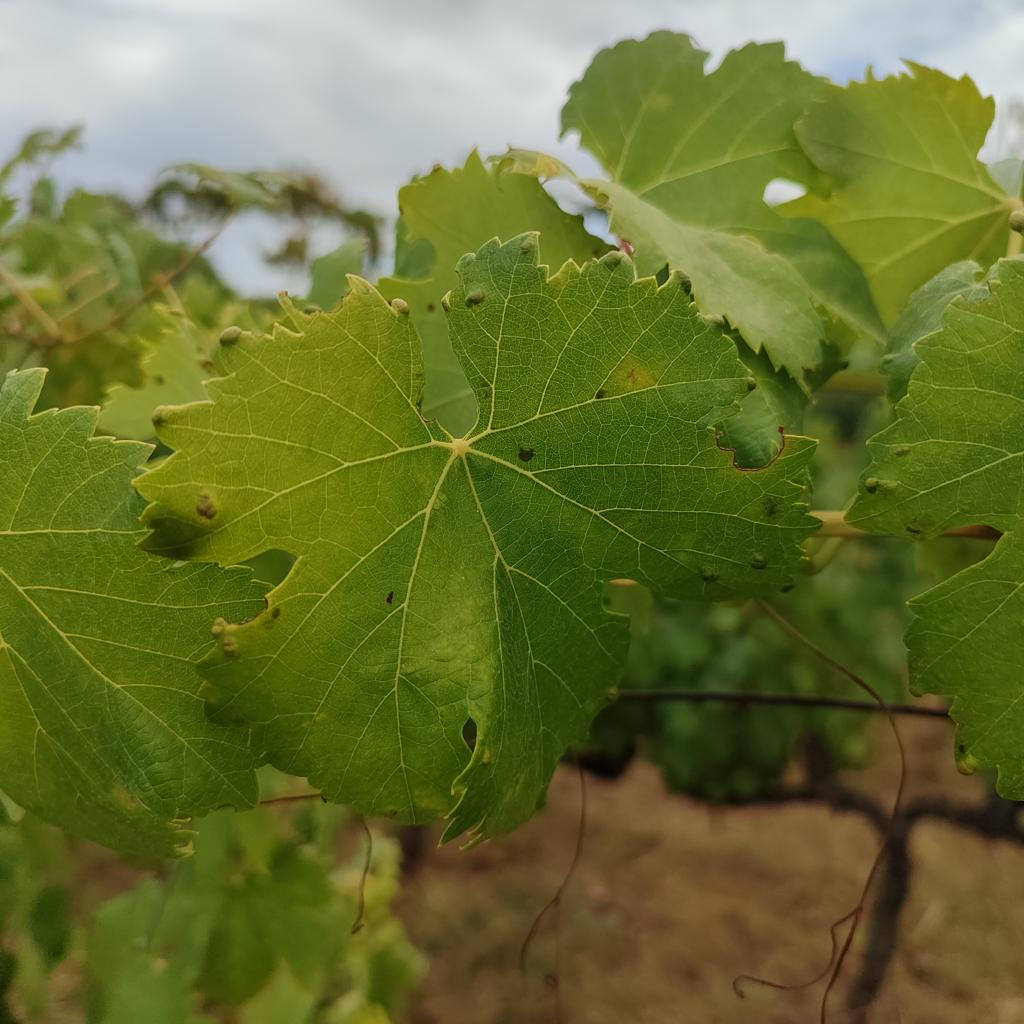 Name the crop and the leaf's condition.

grapevine, erineum mite
